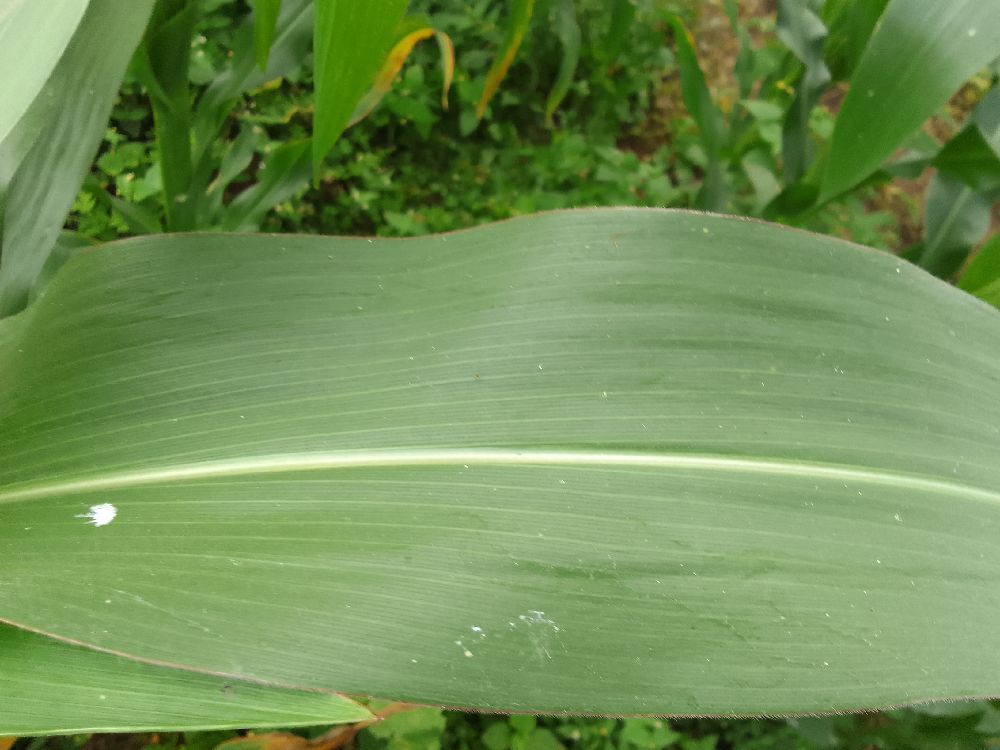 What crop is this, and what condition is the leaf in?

maize, healthy
